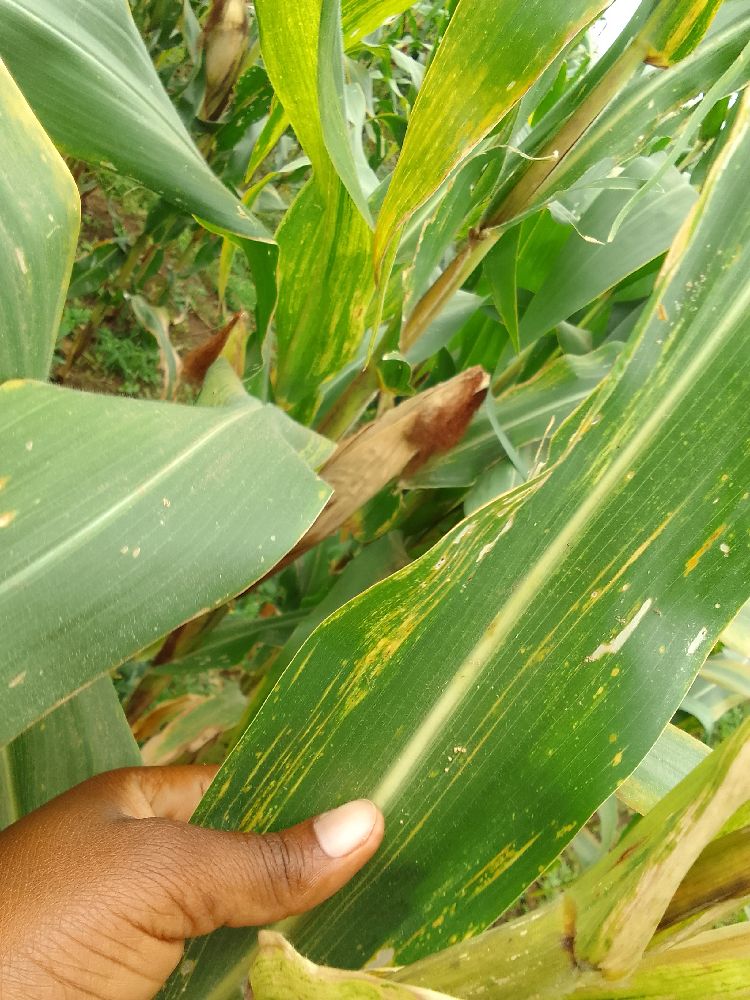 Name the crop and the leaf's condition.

maize, maize lethal necrosis
